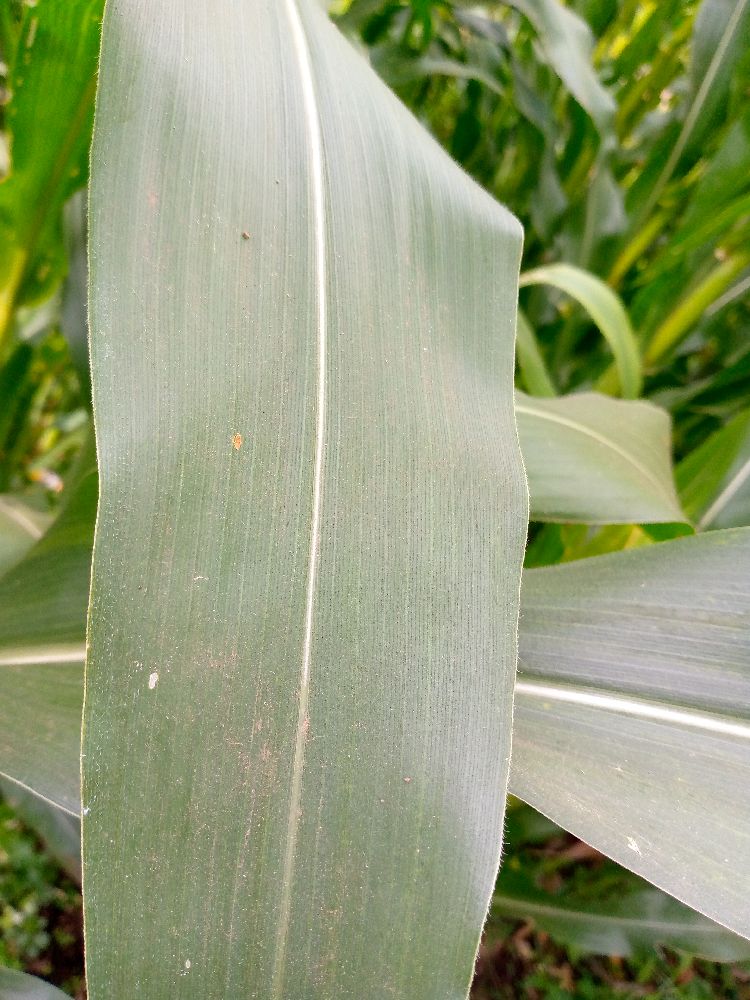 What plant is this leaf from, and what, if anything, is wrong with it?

maize, healthy
